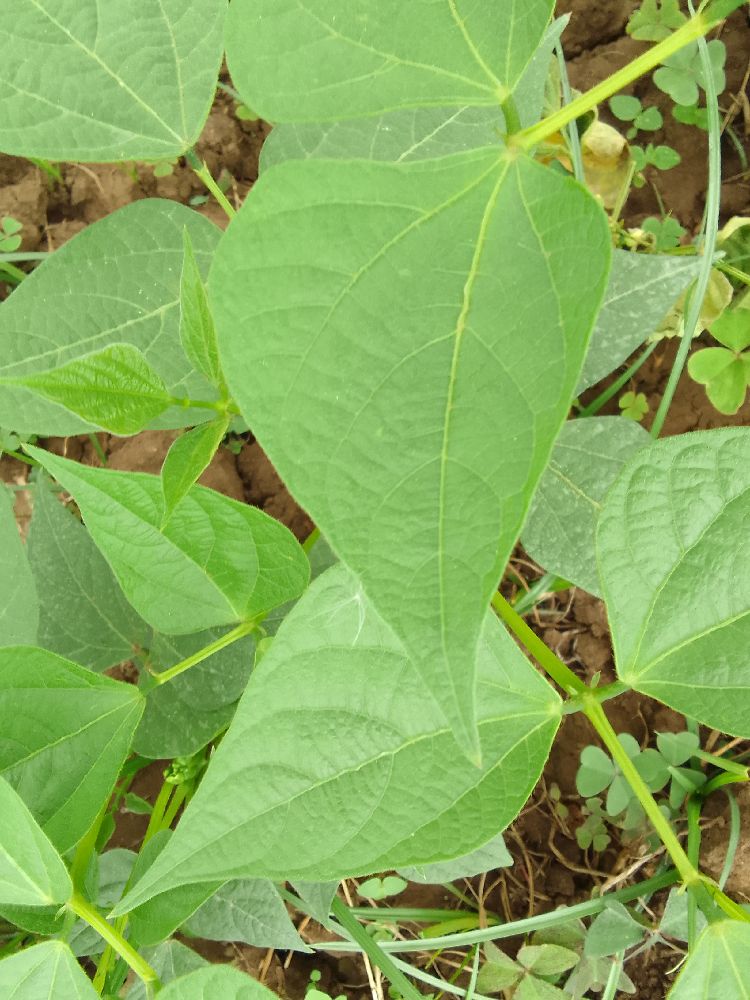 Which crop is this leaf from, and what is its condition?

common bean, healthy
